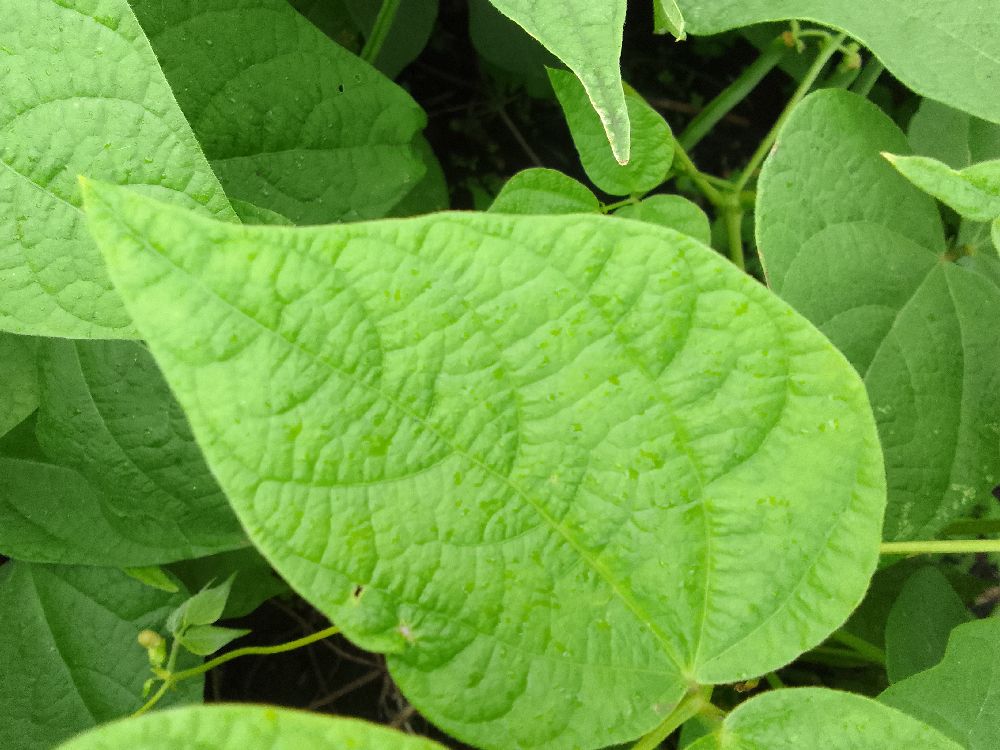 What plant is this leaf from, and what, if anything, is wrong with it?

common bean, healthy
